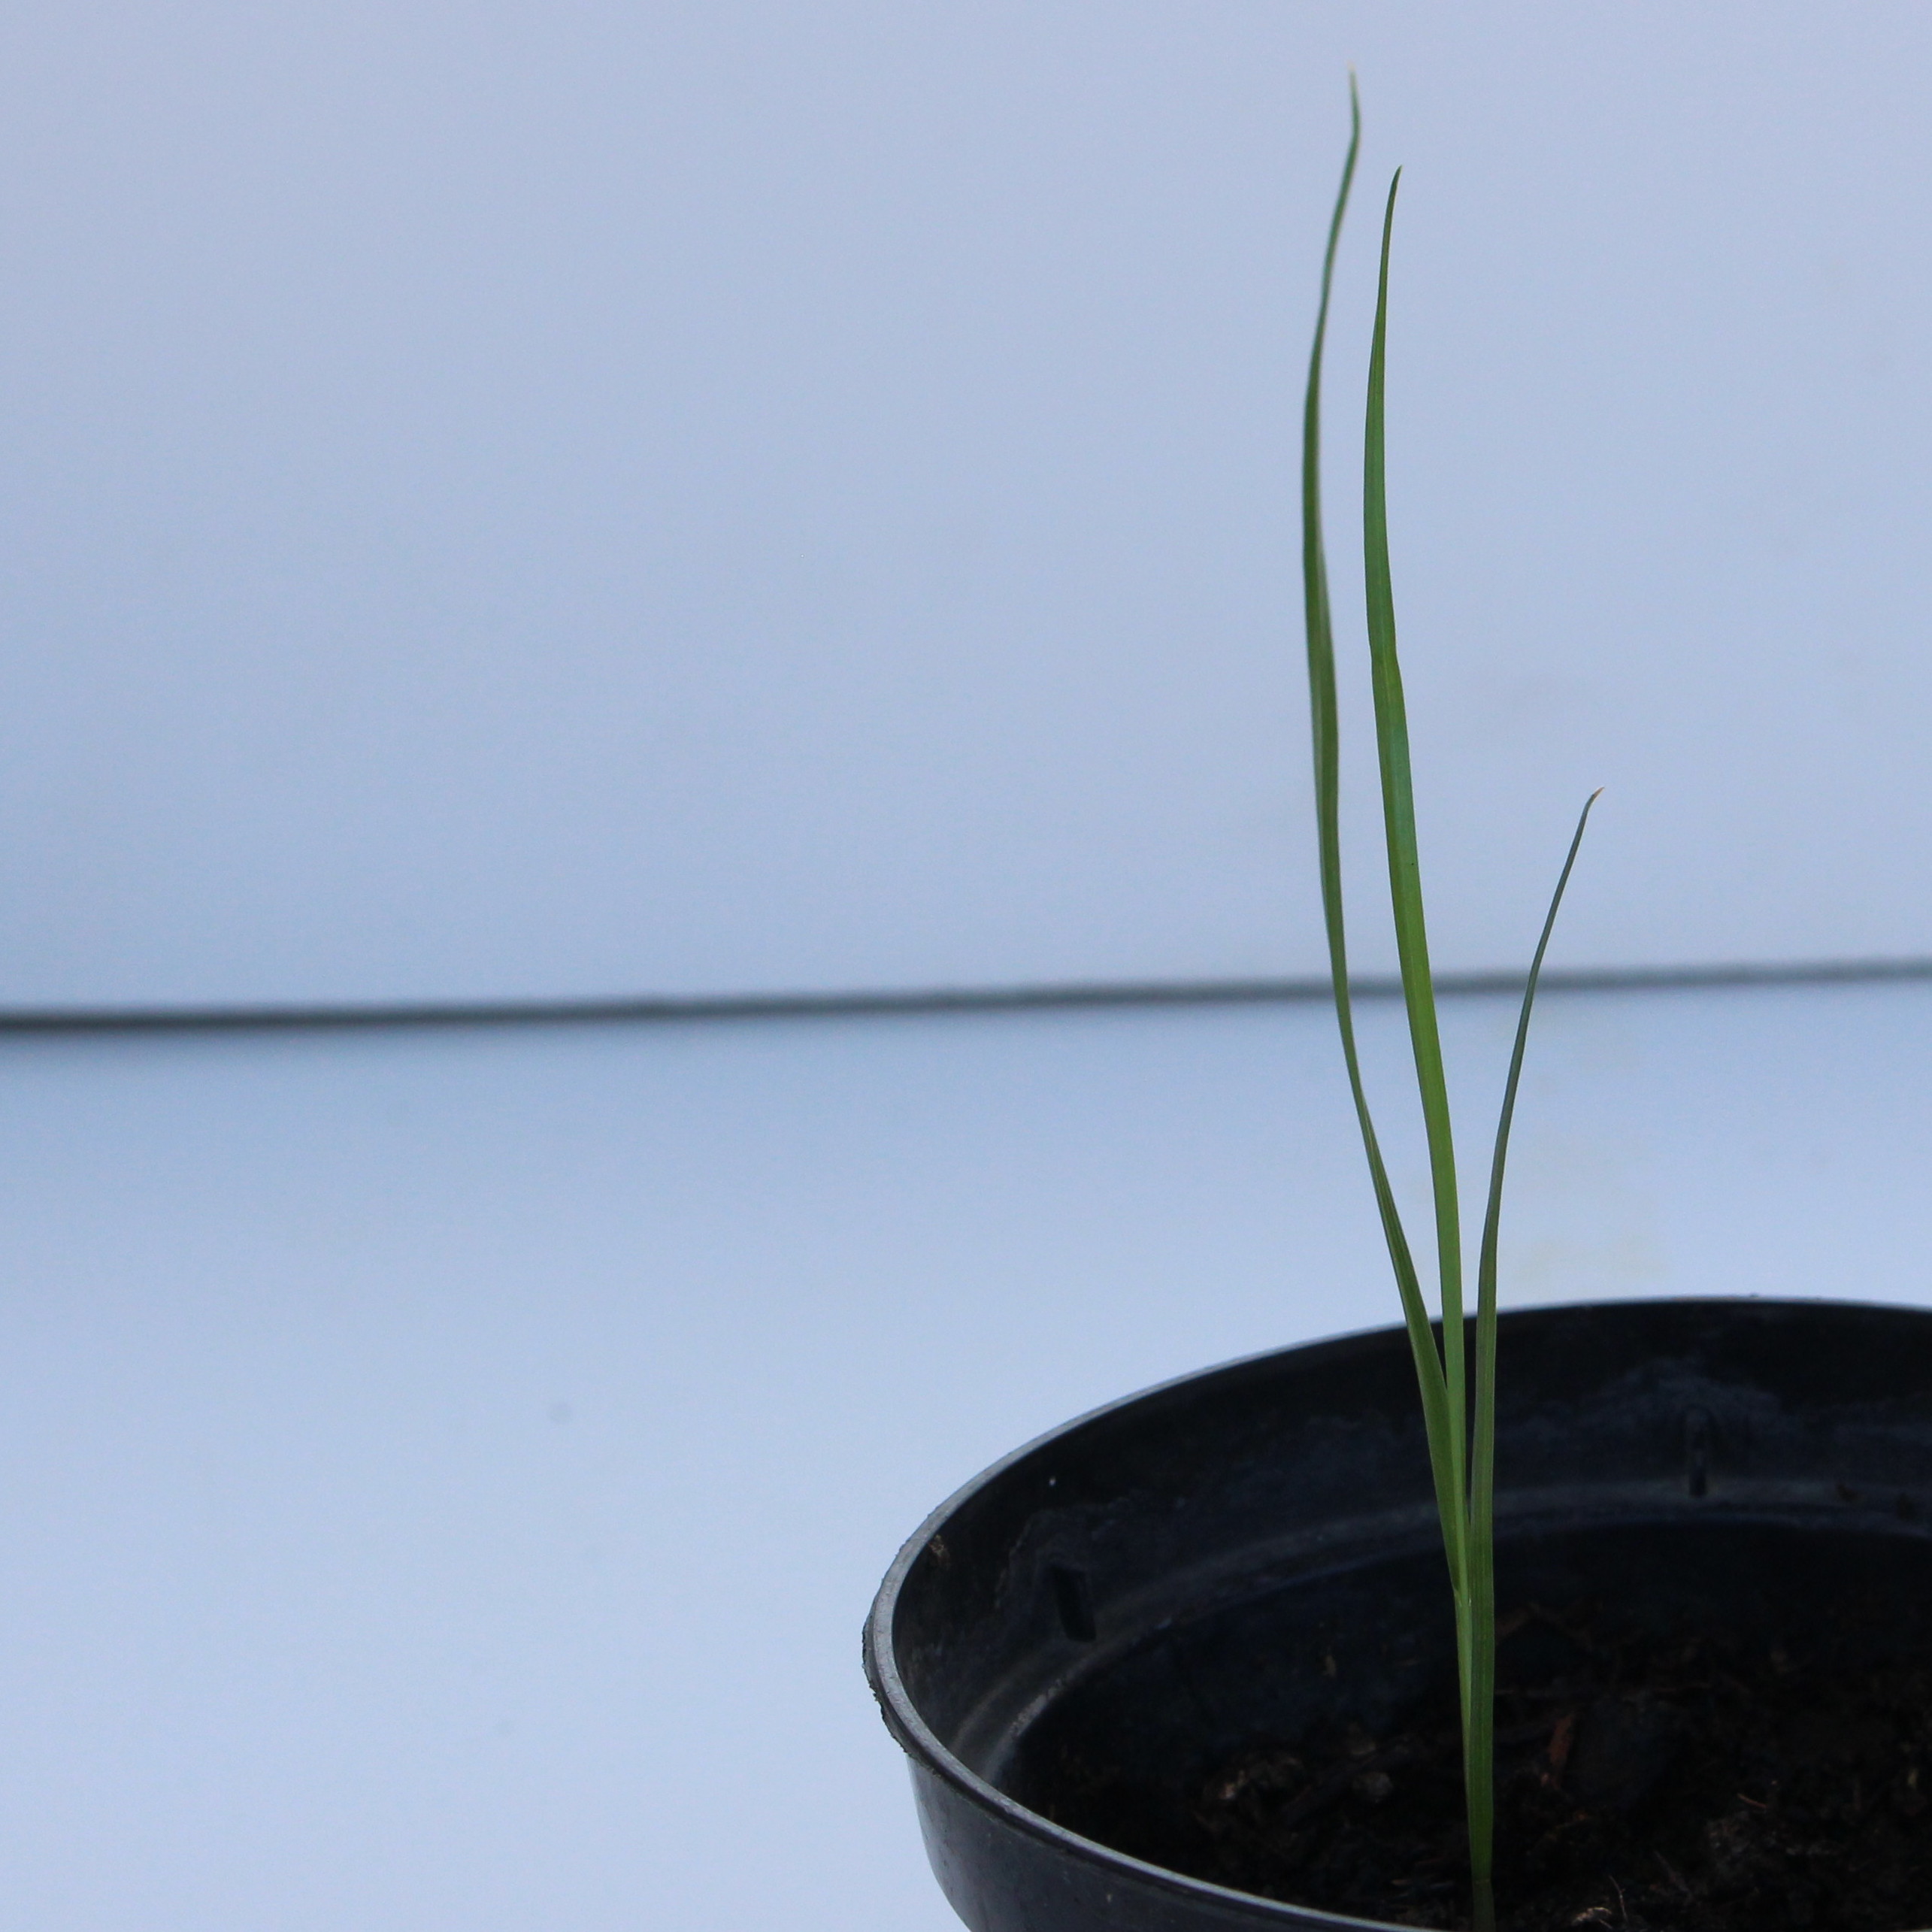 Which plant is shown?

Lolium multiflorum
